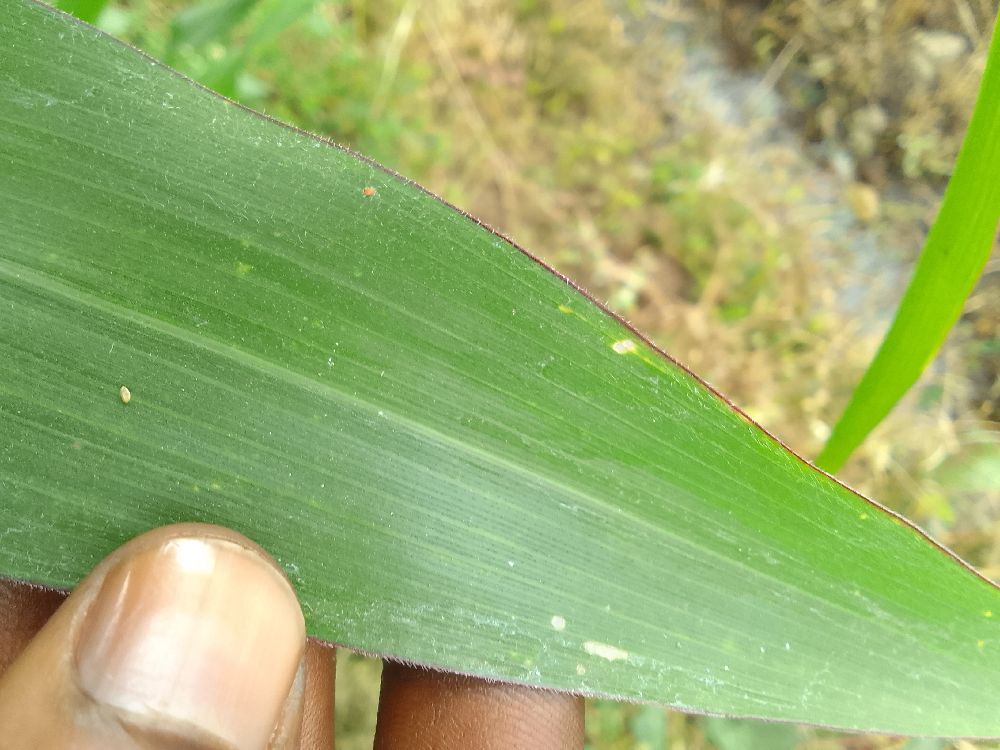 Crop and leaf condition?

maize, healthy
